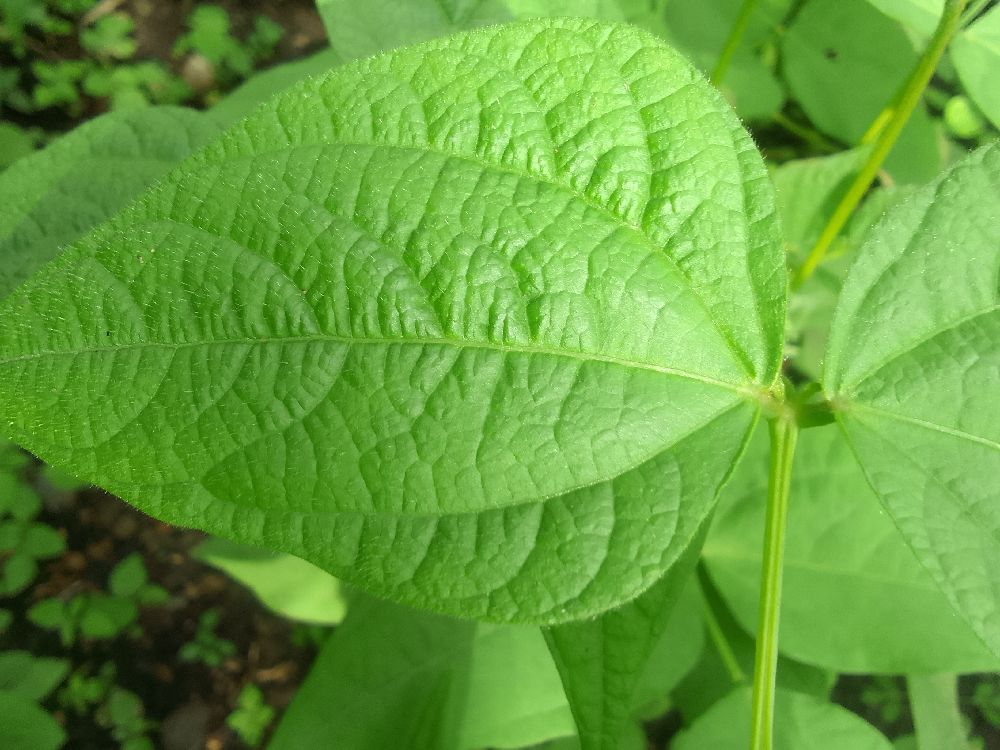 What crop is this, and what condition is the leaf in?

common bean, healthy
